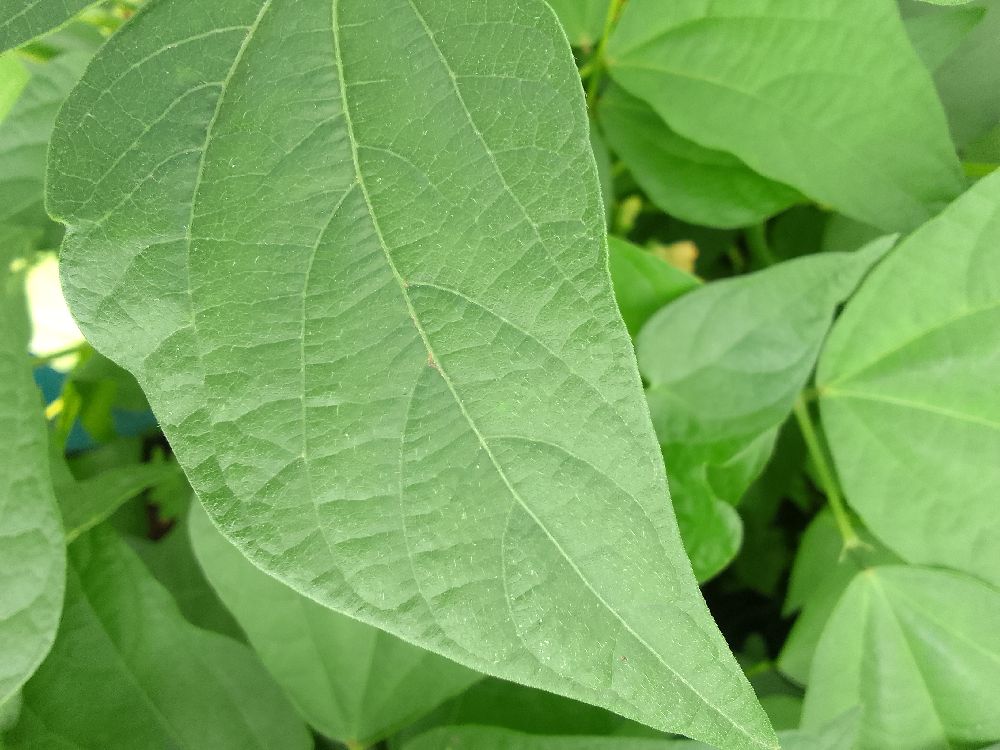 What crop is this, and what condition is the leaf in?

common bean, healthy
